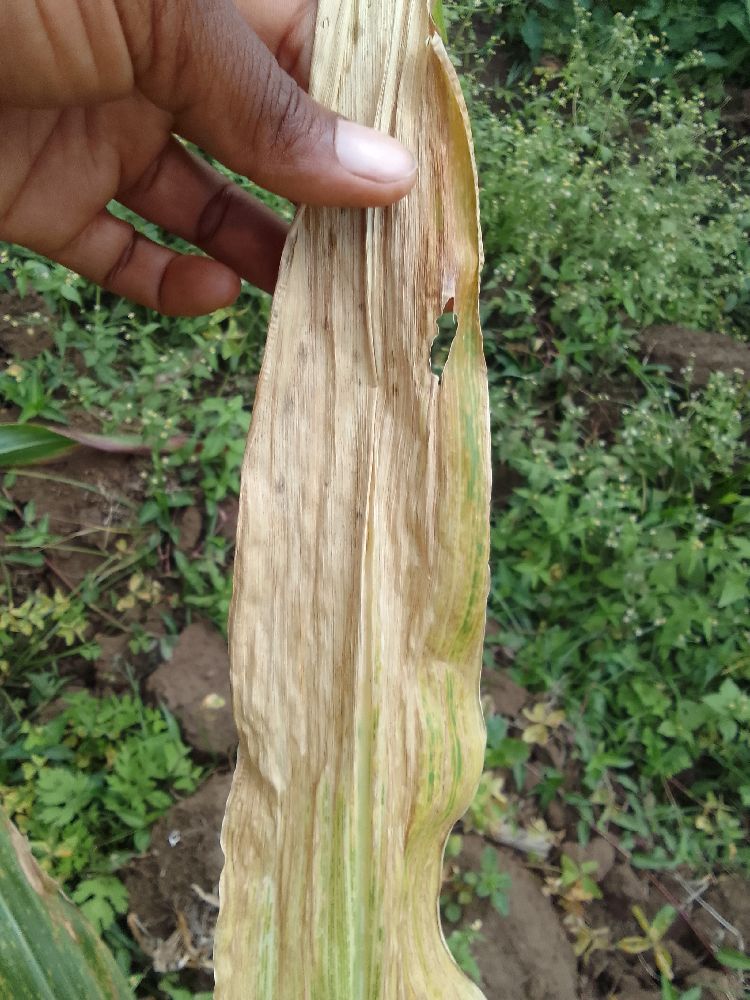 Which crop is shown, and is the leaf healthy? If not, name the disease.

maize, maize lethal necrosis
